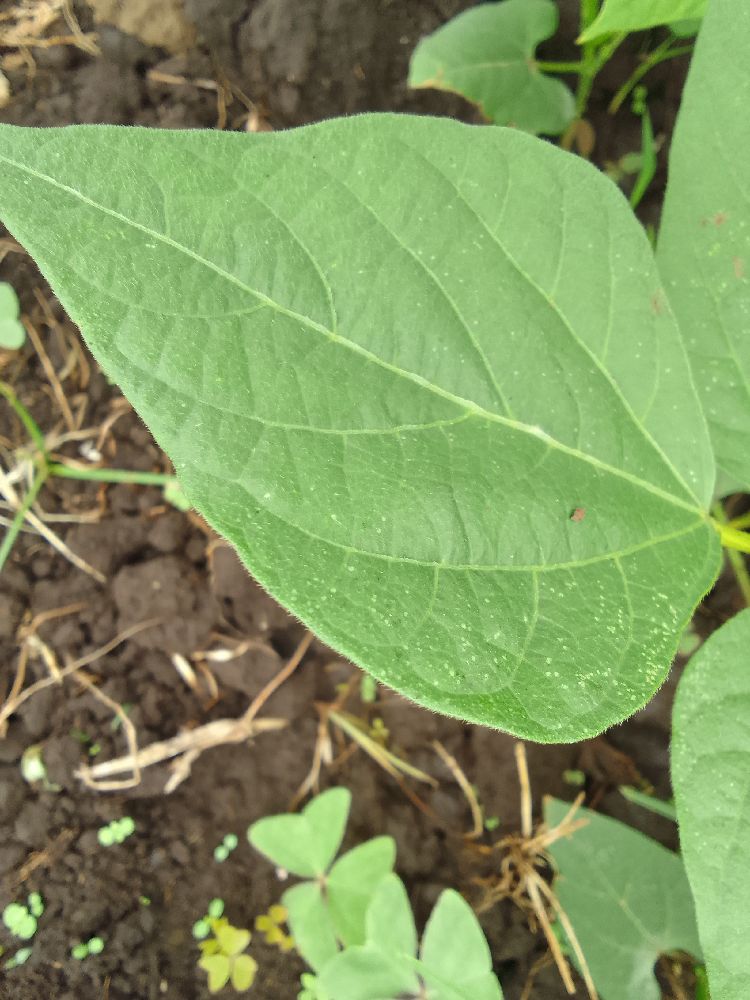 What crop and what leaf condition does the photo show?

common bean, healthy
